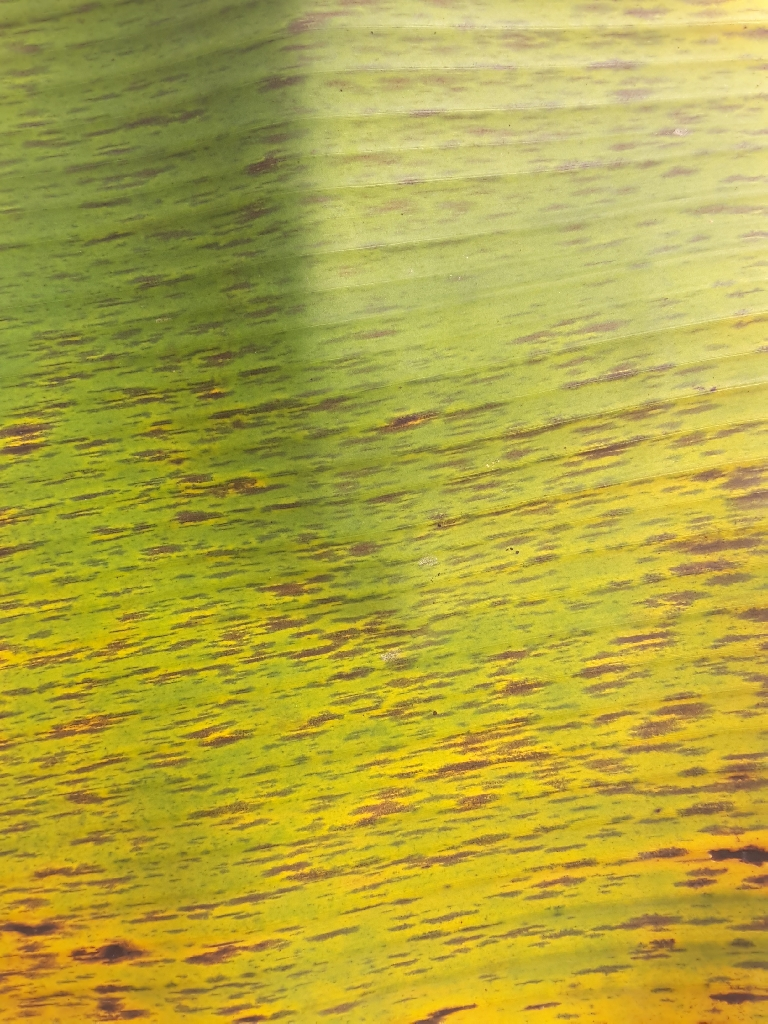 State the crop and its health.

banana, black sigatoka
